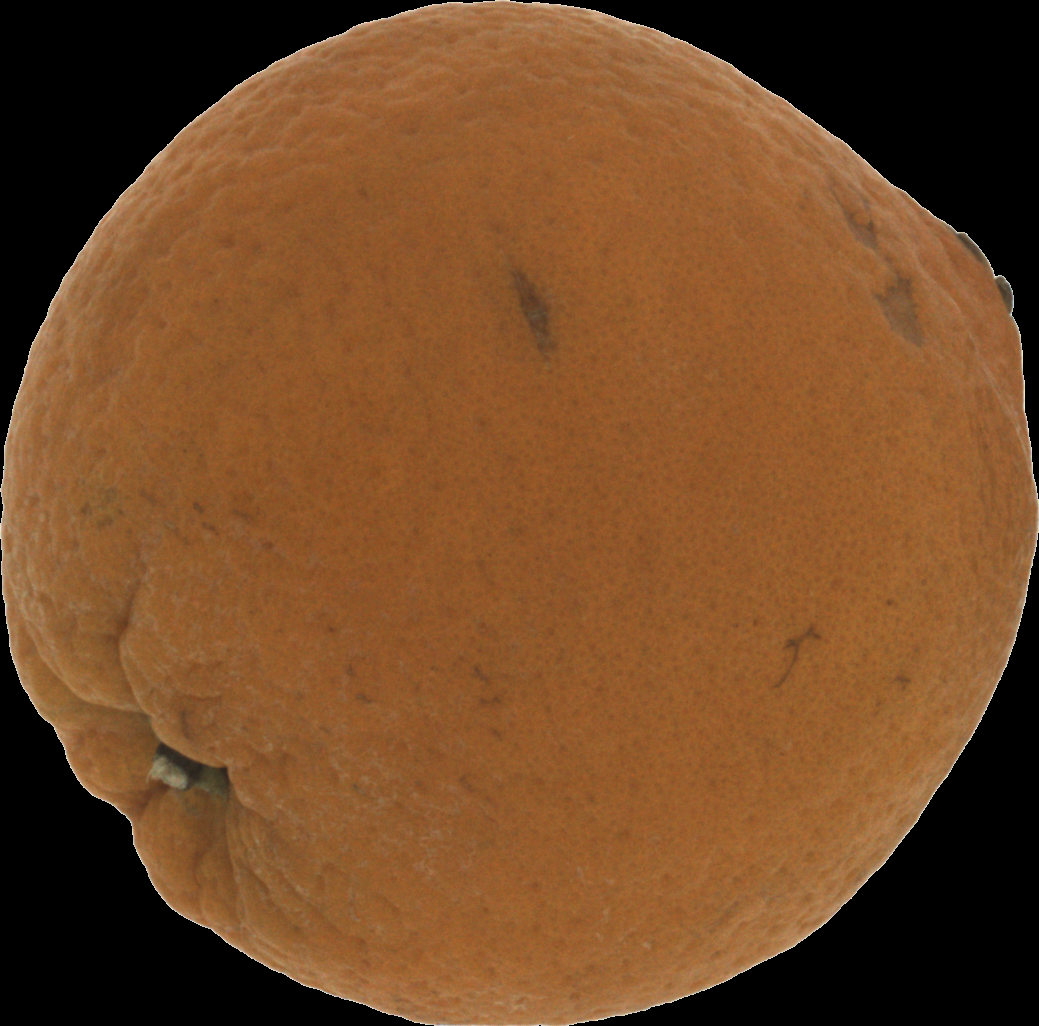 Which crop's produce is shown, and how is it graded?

orange, bad
